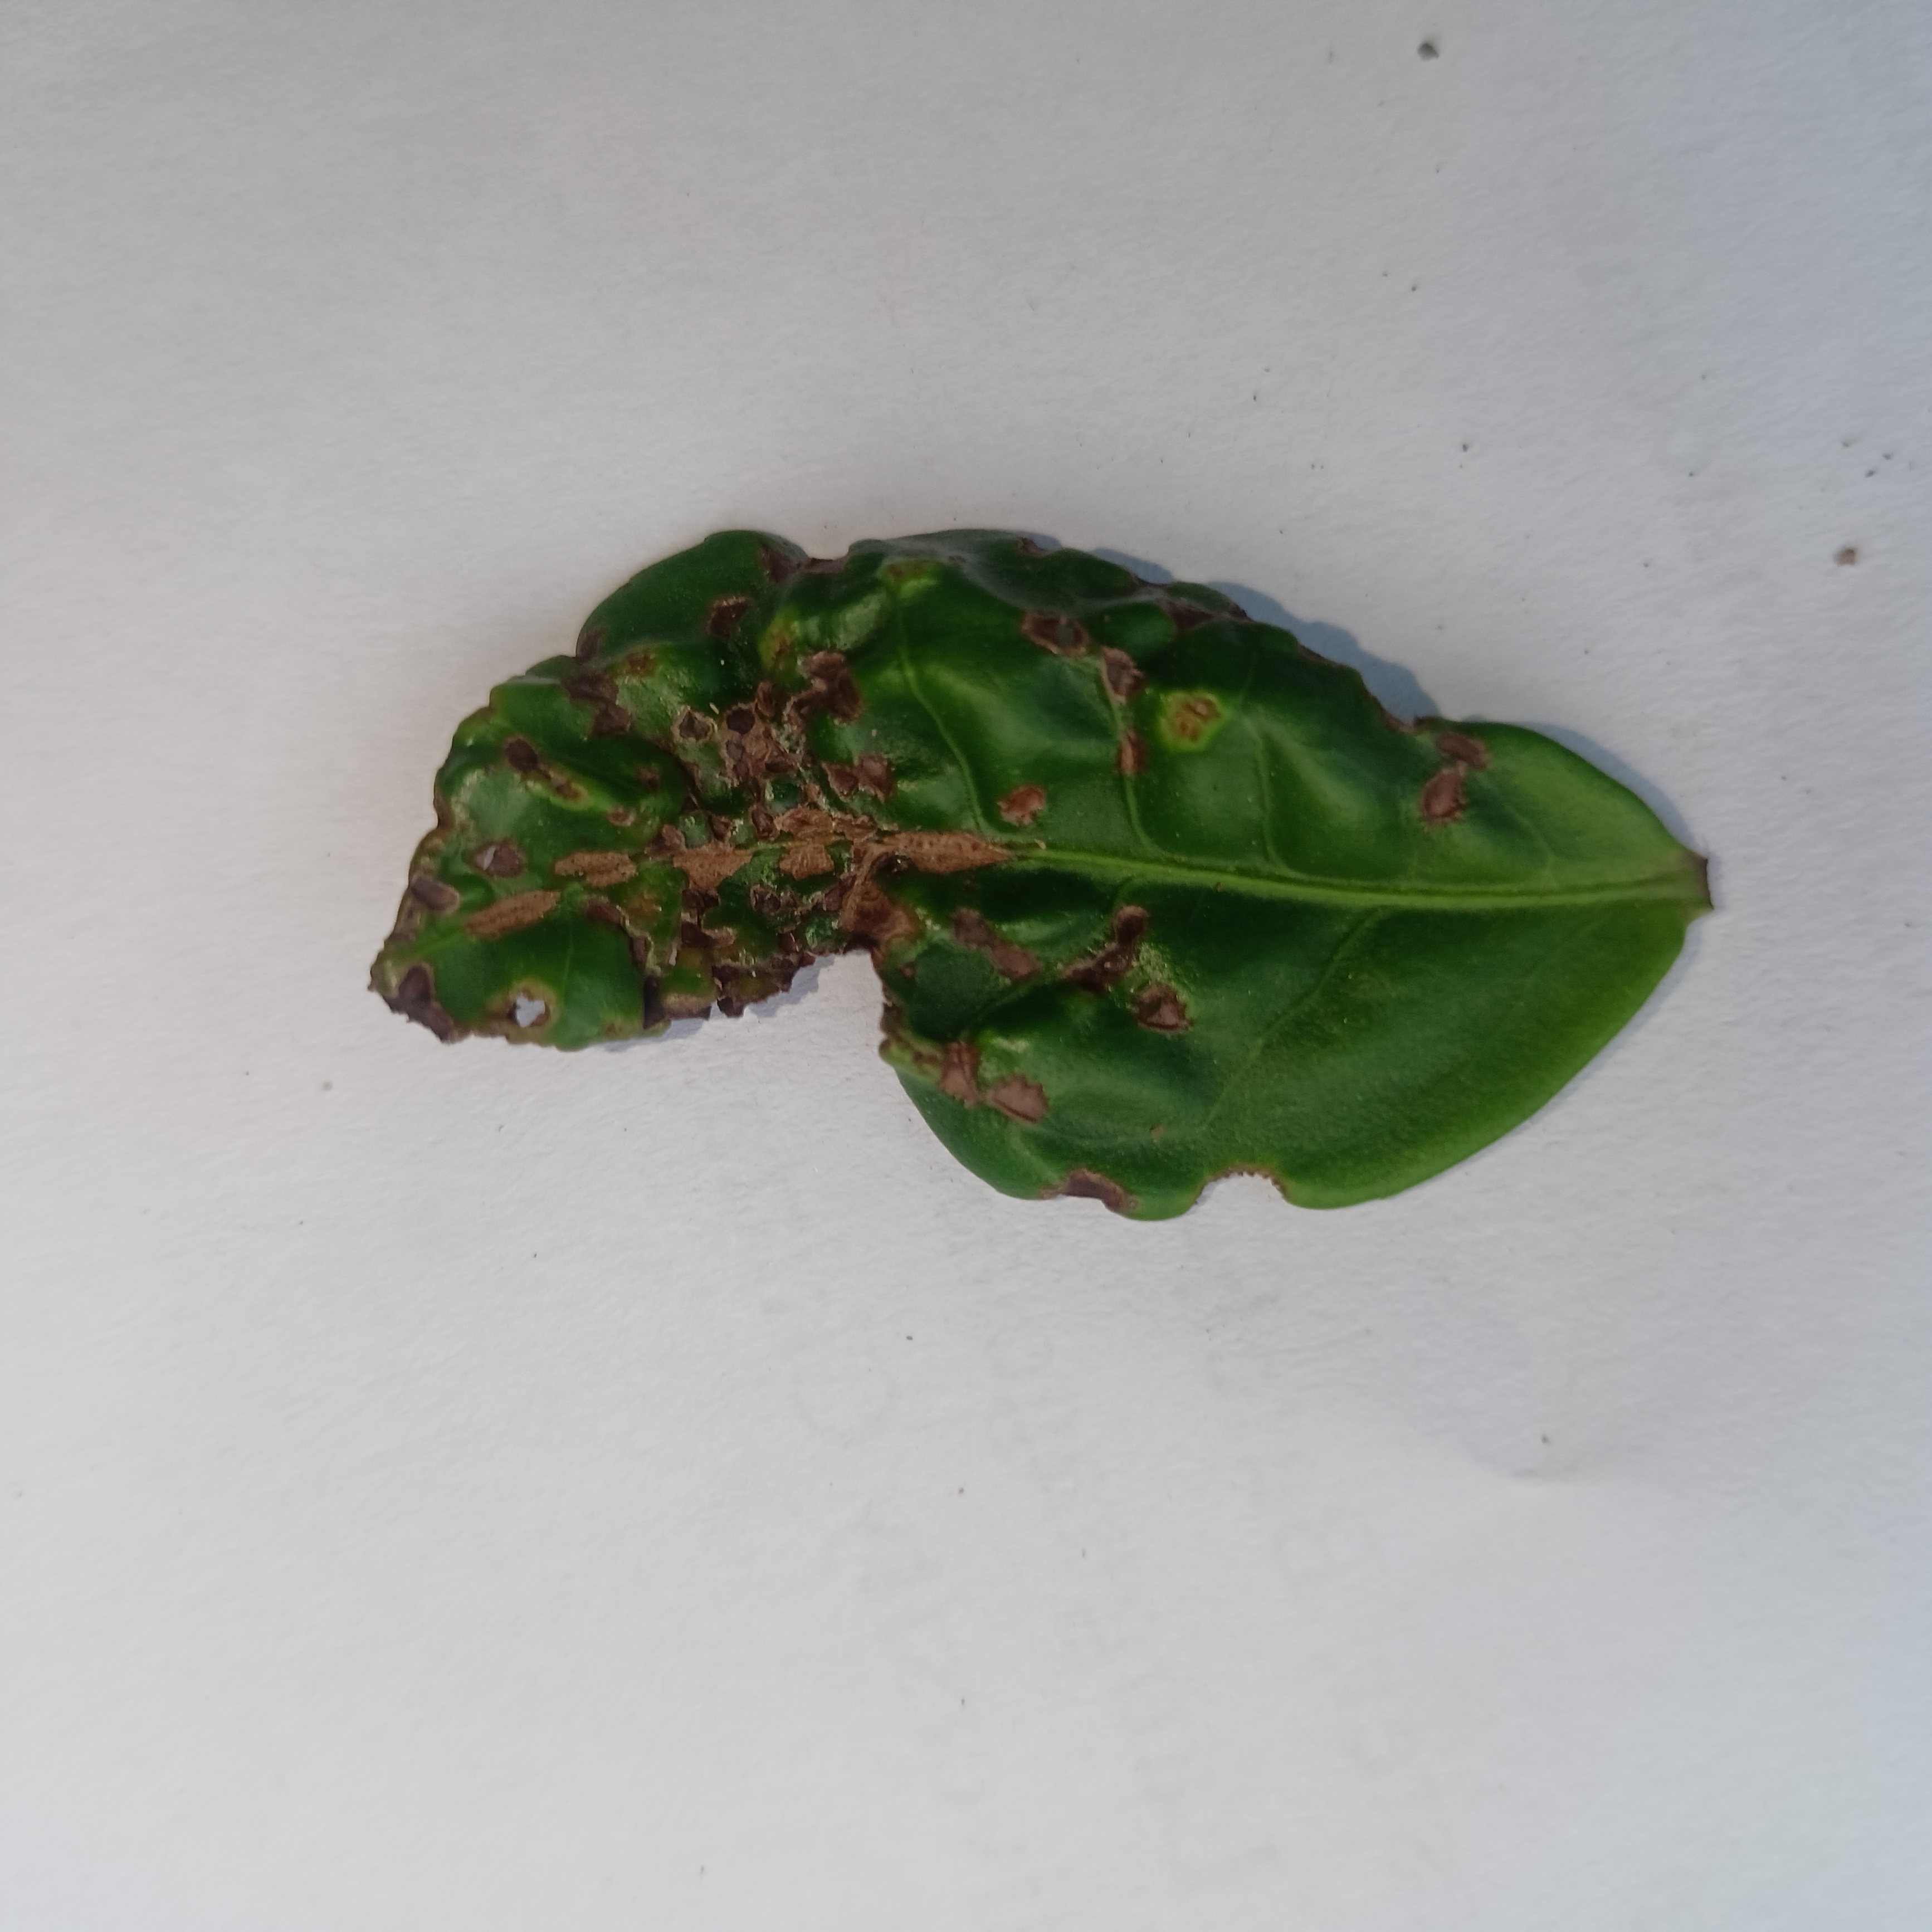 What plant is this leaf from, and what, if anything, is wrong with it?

tea, helopeltis
